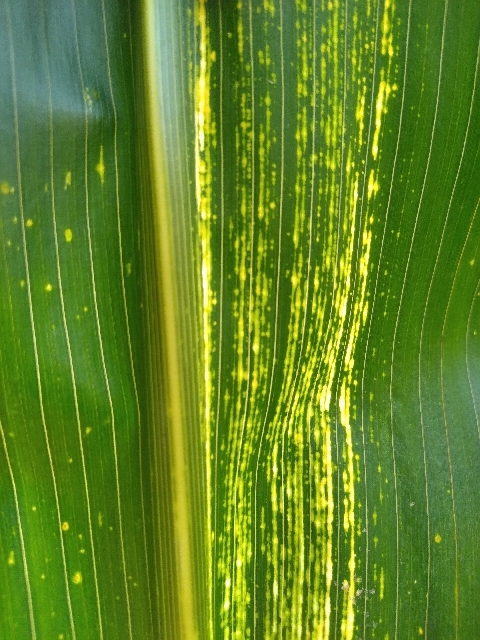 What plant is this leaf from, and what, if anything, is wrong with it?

maize, maize streak virus
